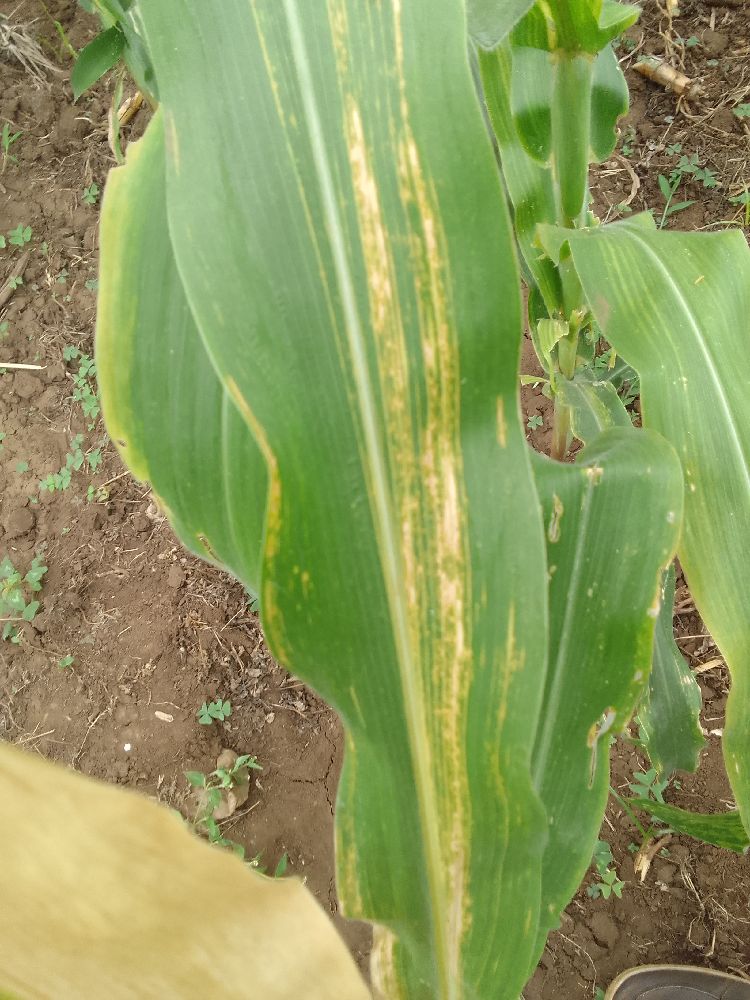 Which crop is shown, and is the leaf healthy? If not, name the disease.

maize, maize lethal necrosis
